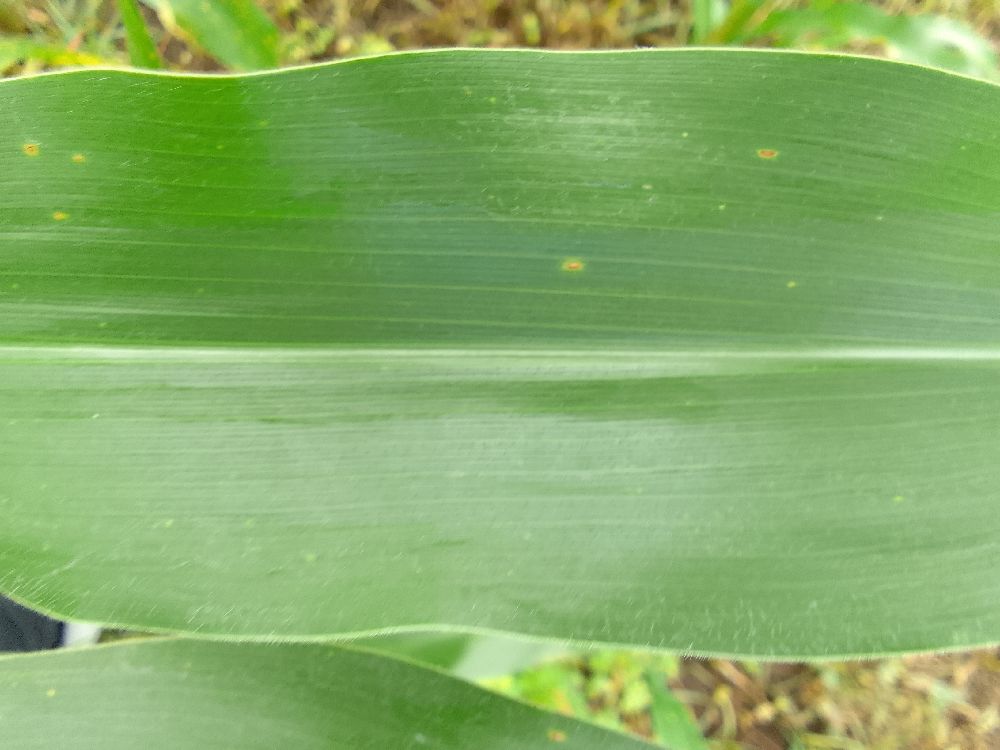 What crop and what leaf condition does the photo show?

maize, healthy
